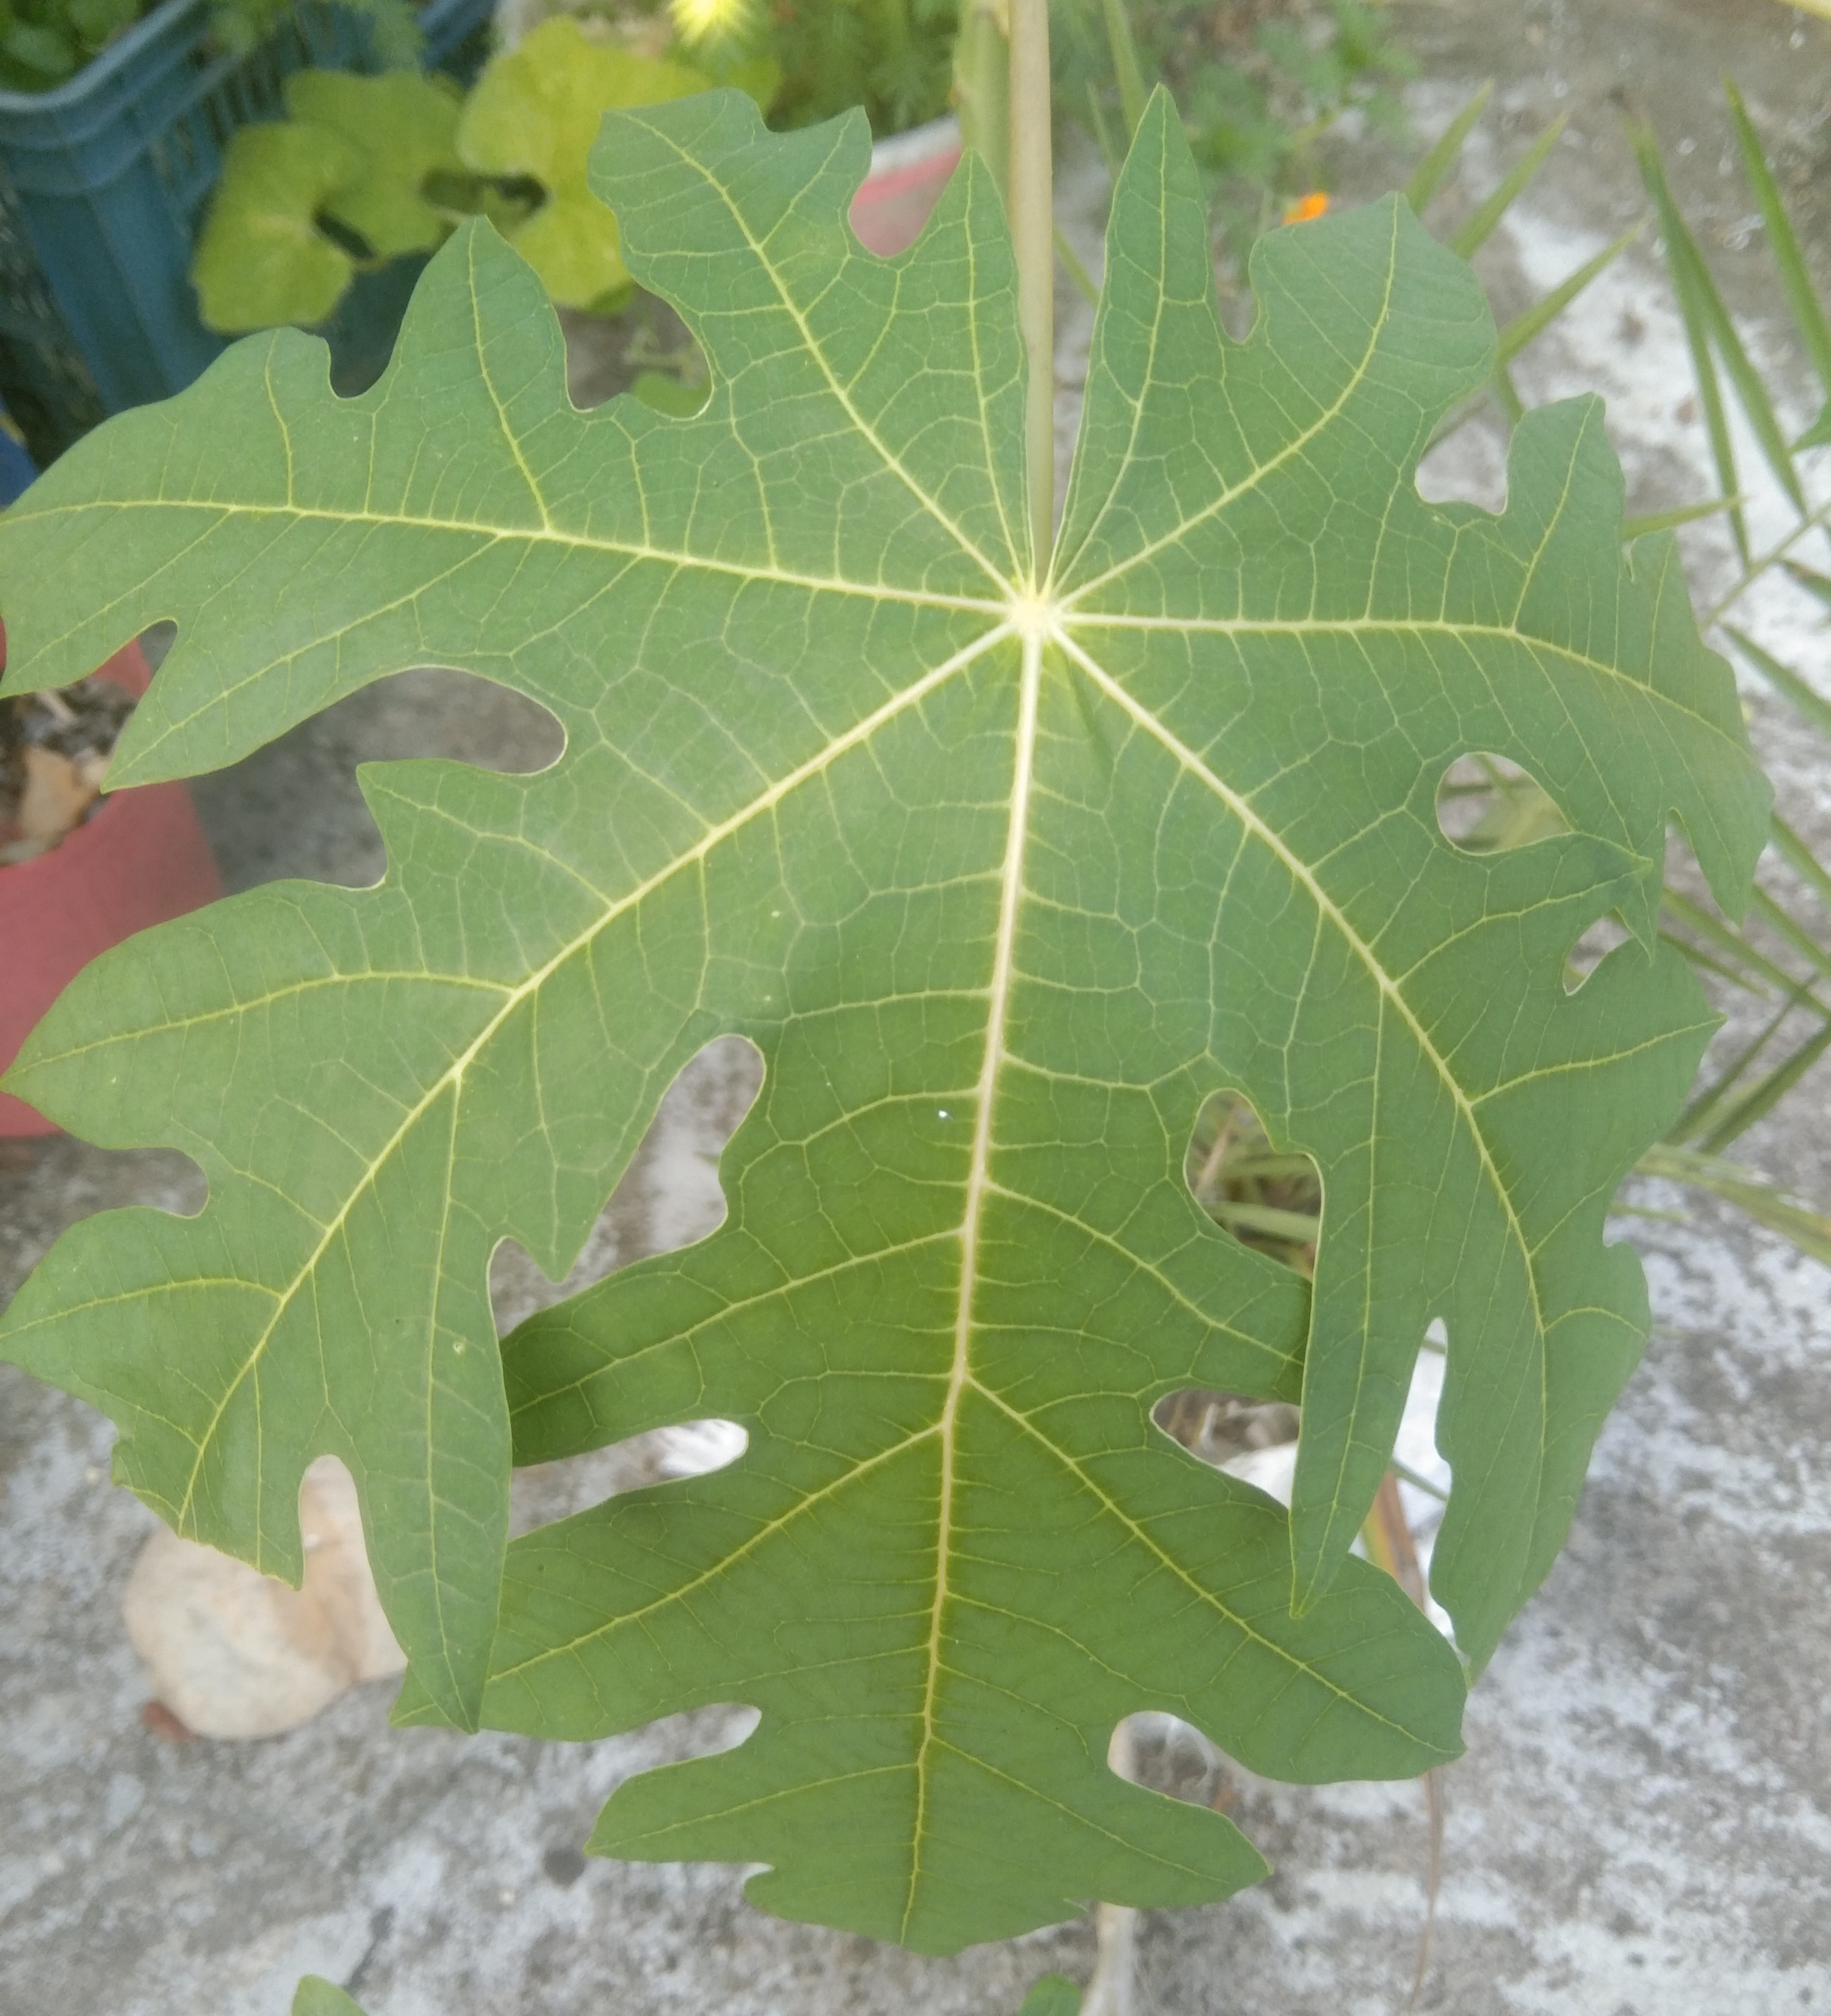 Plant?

papaya
